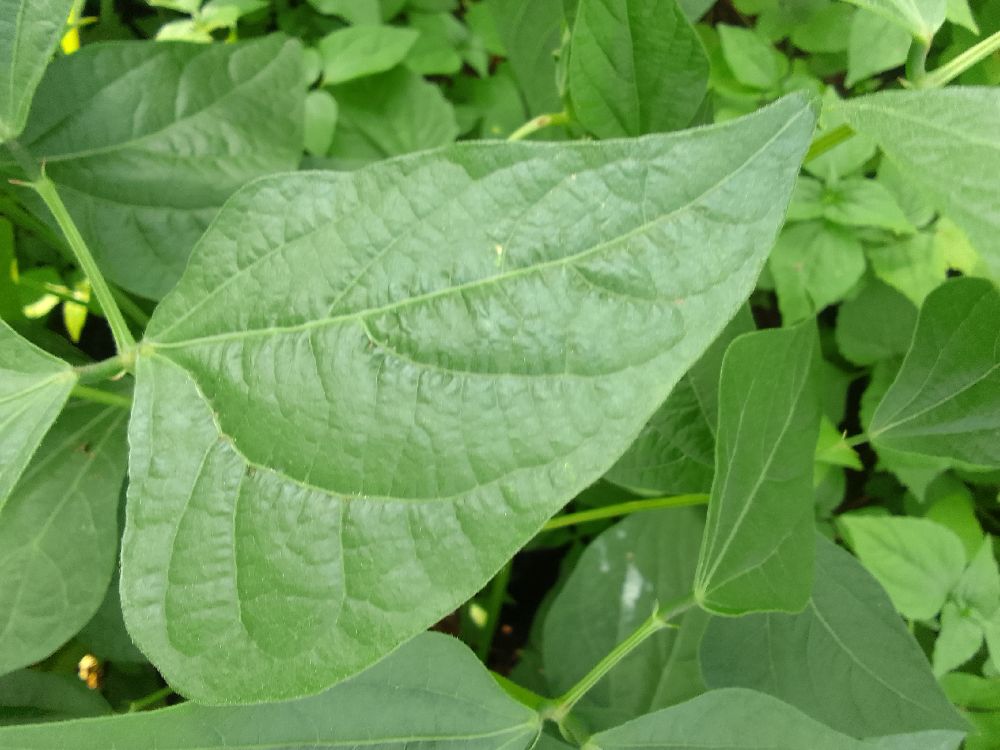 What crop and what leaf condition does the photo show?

common bean, healthy
